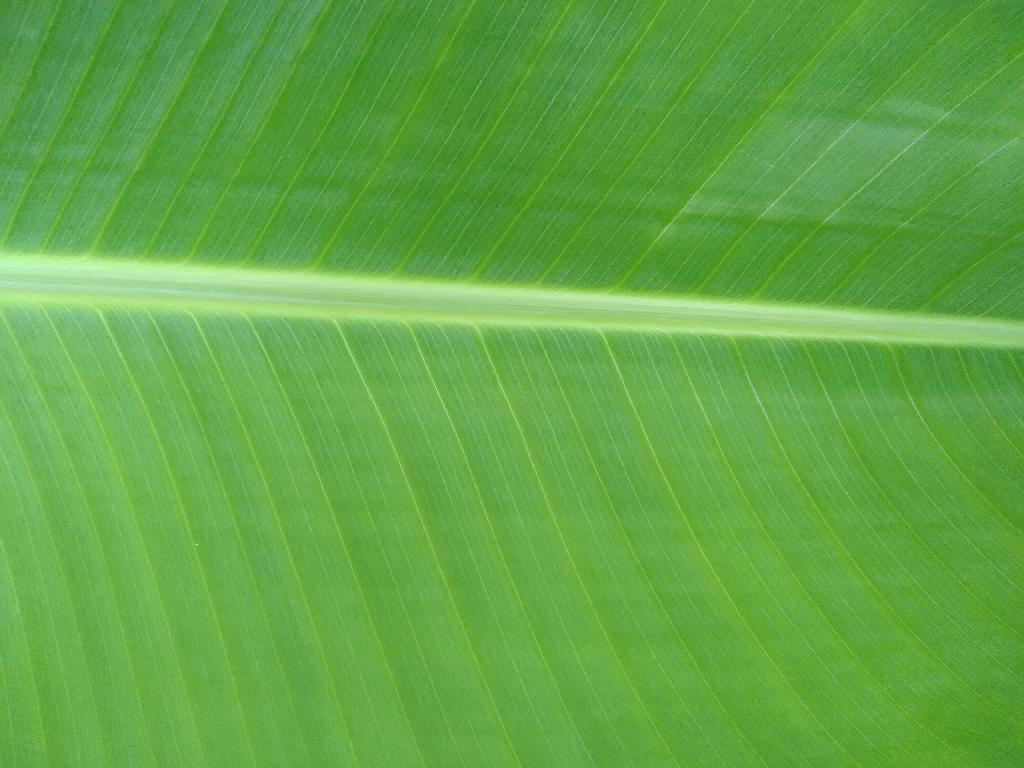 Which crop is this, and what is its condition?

banana, healthy
